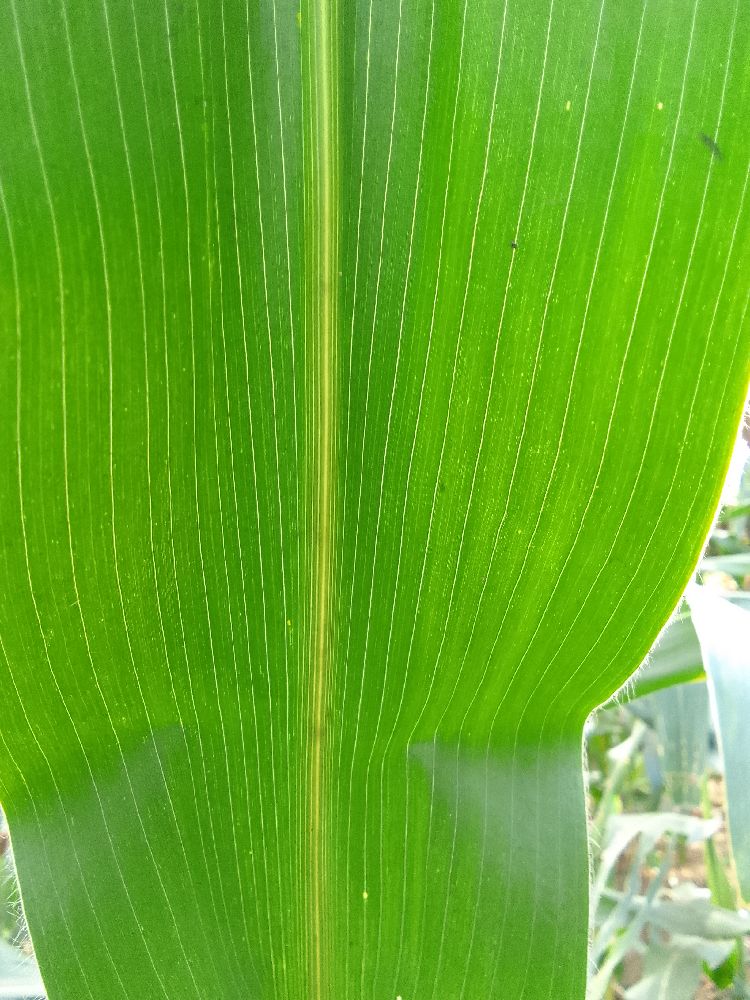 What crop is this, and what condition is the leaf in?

maize, healthy
